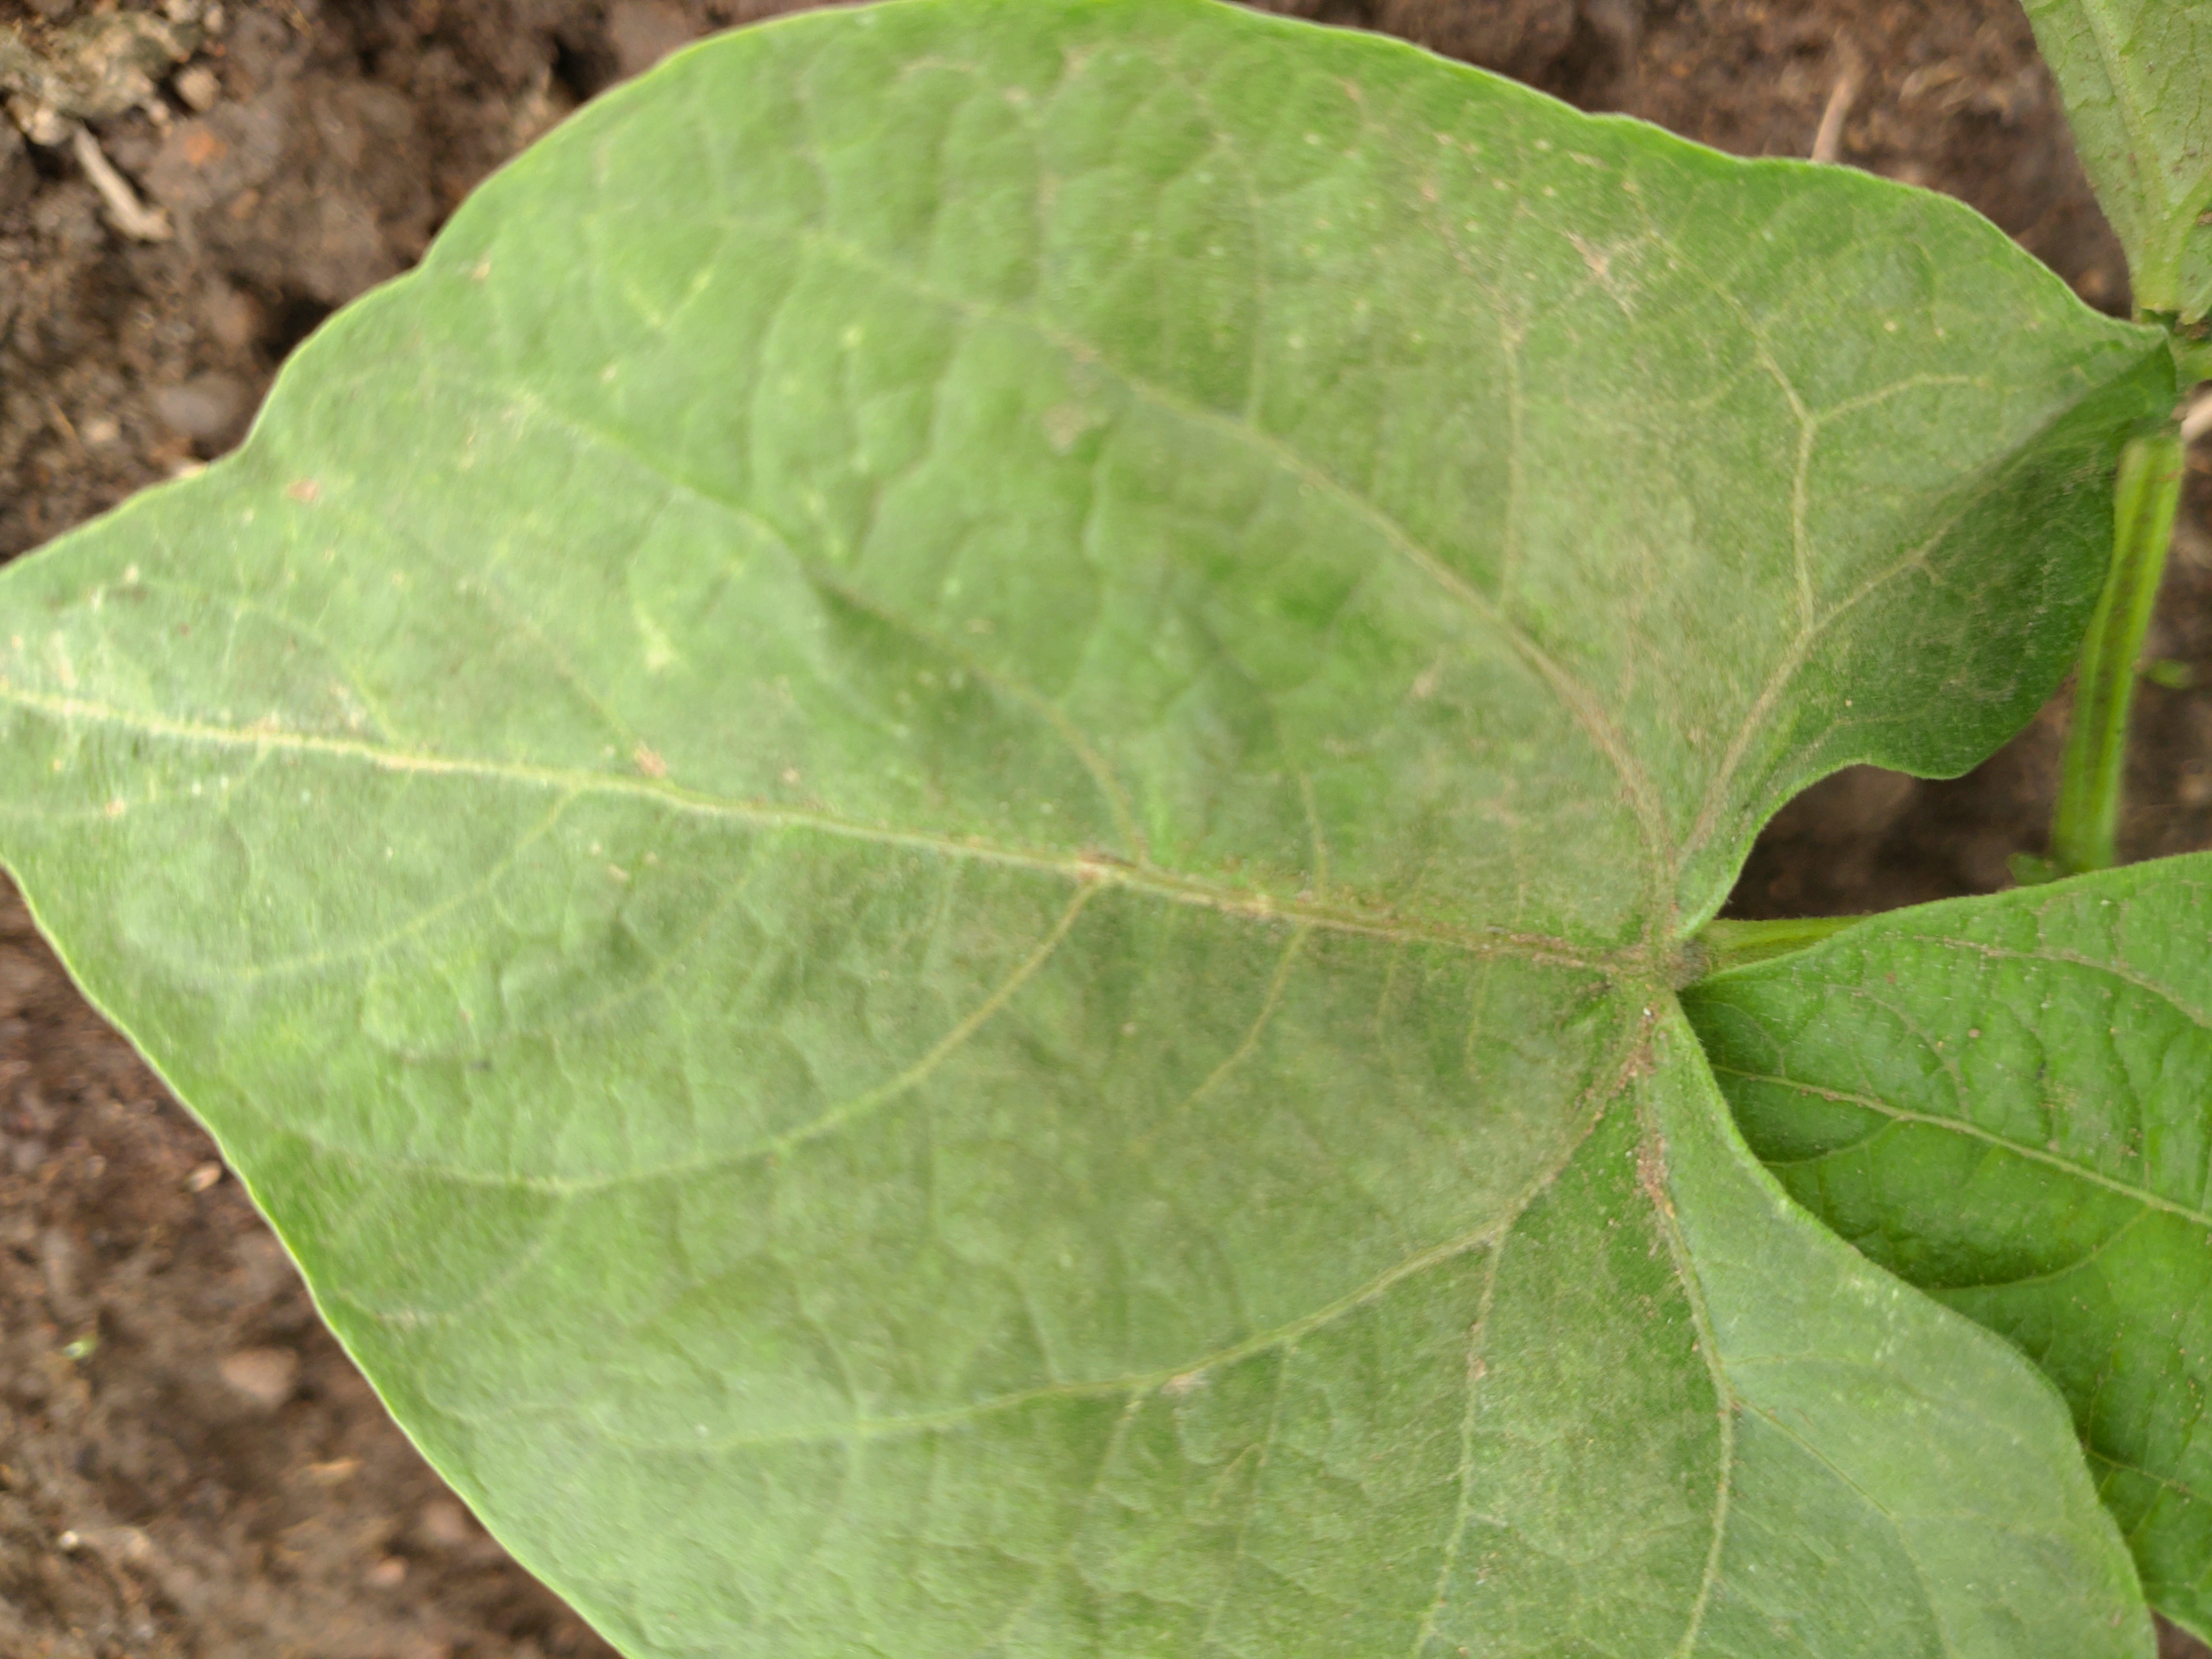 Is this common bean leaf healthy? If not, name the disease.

healthy
